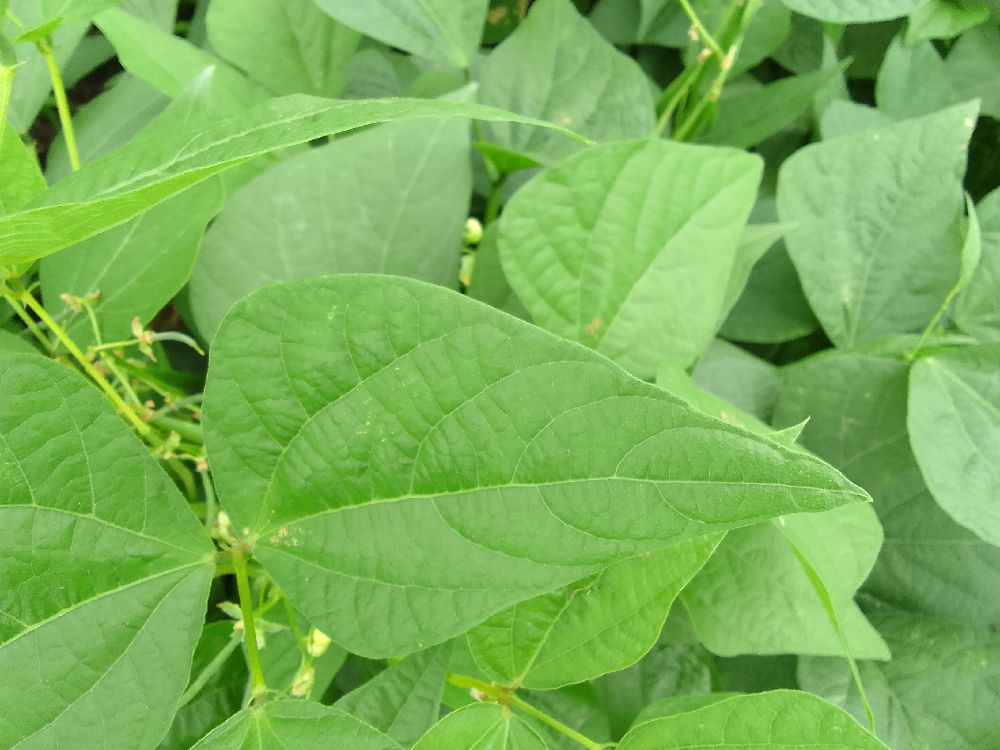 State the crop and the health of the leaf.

common bean, healthy
